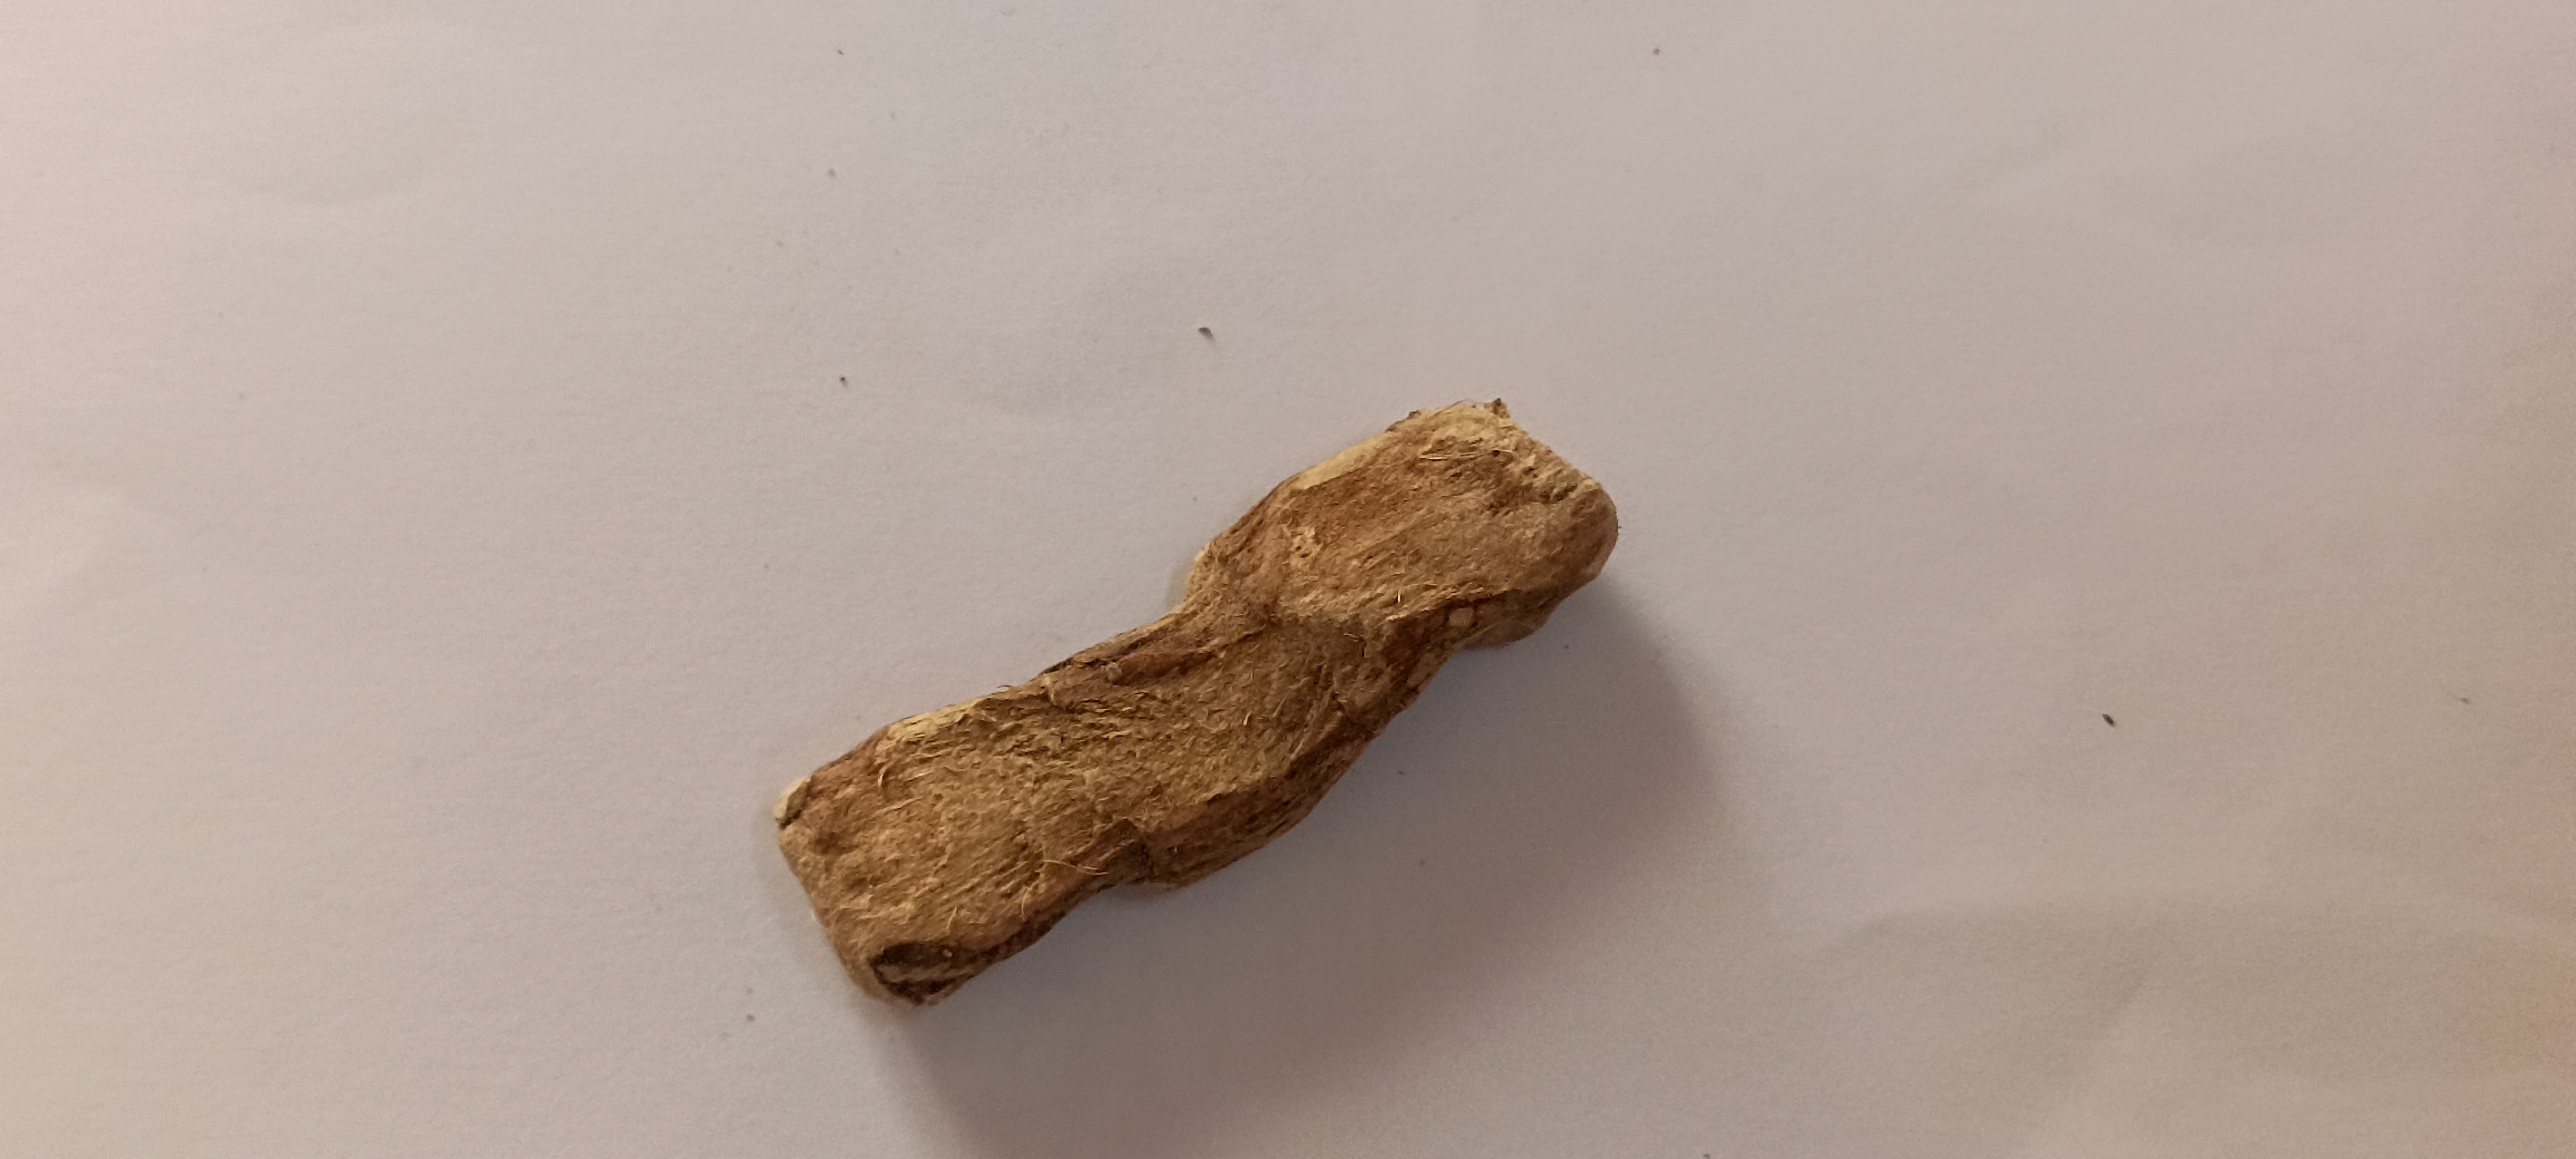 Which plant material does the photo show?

vekhand
